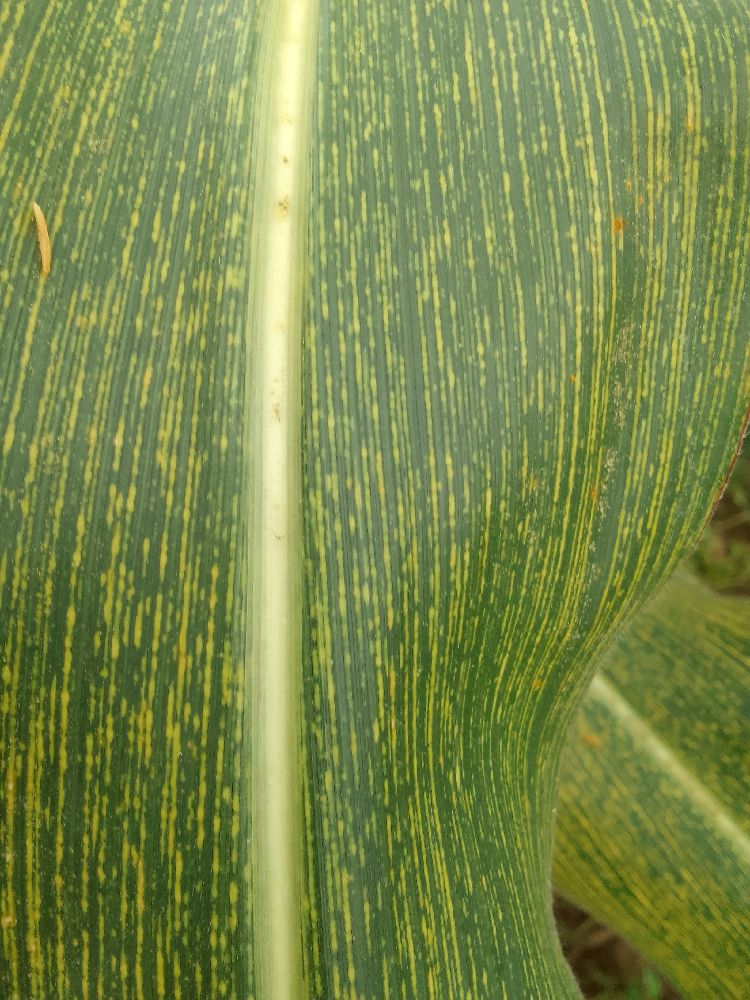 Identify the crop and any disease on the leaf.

maize, maize streak virus
